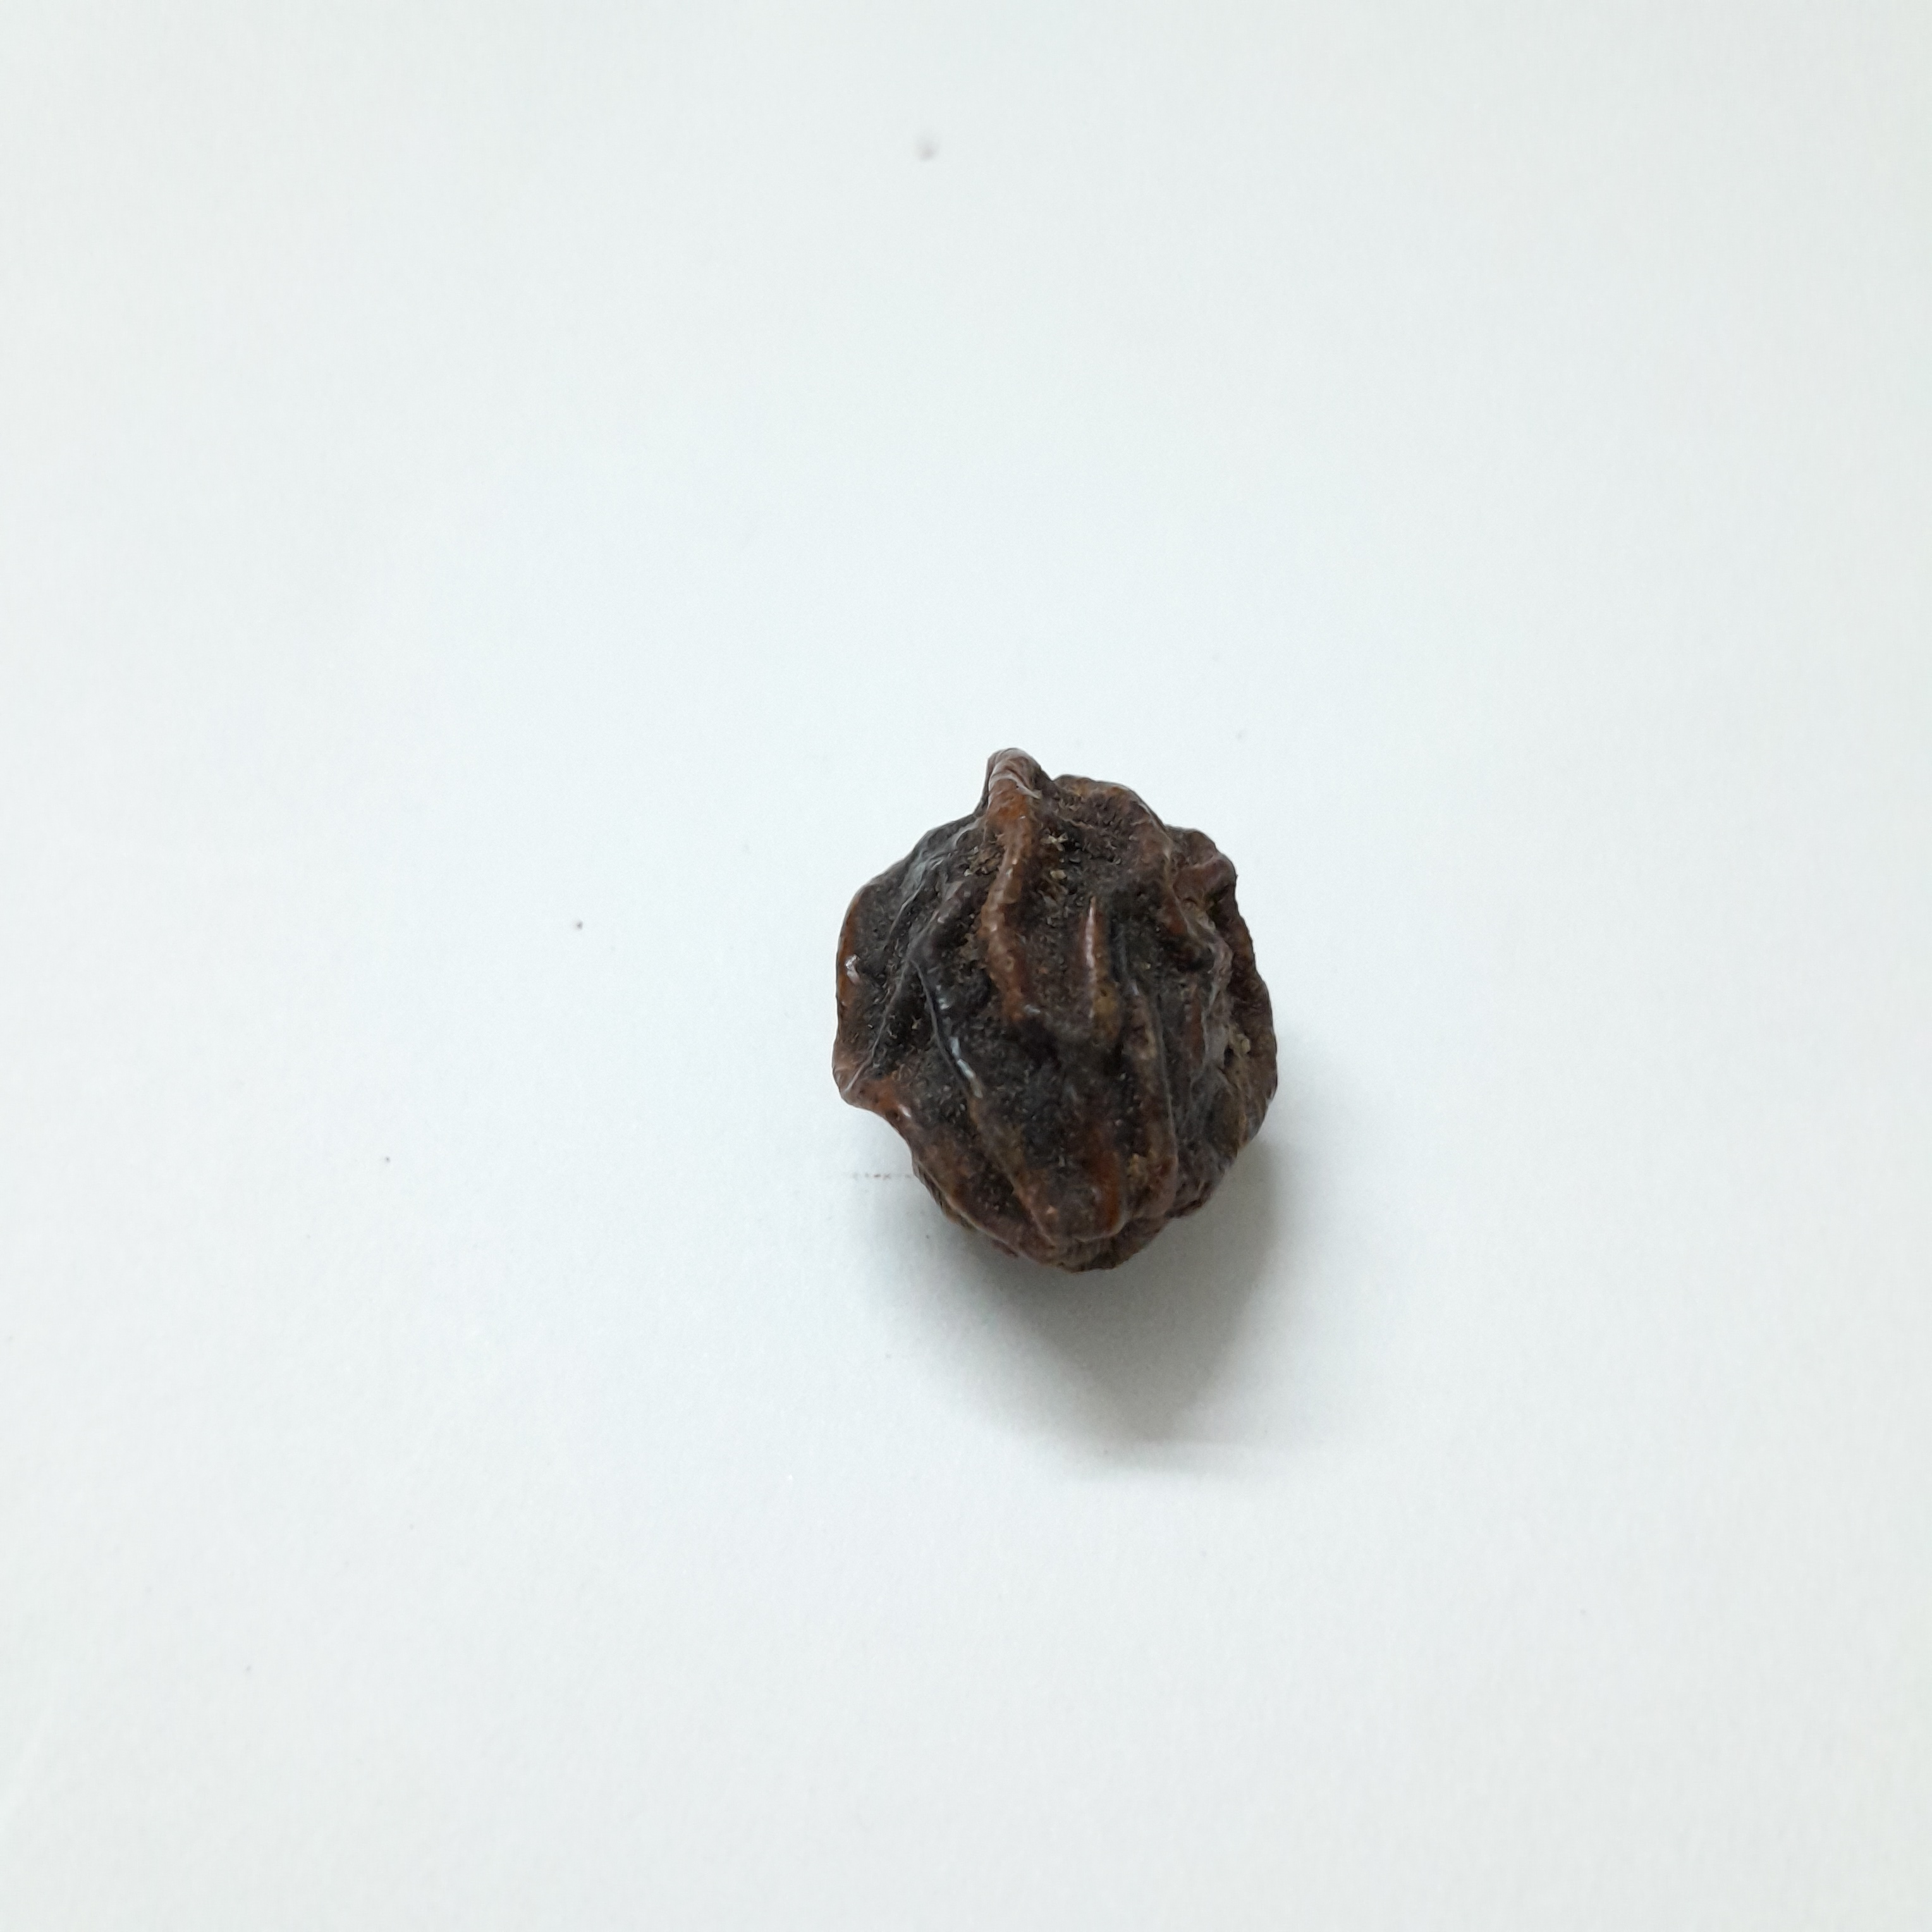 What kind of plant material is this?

kadukharik
